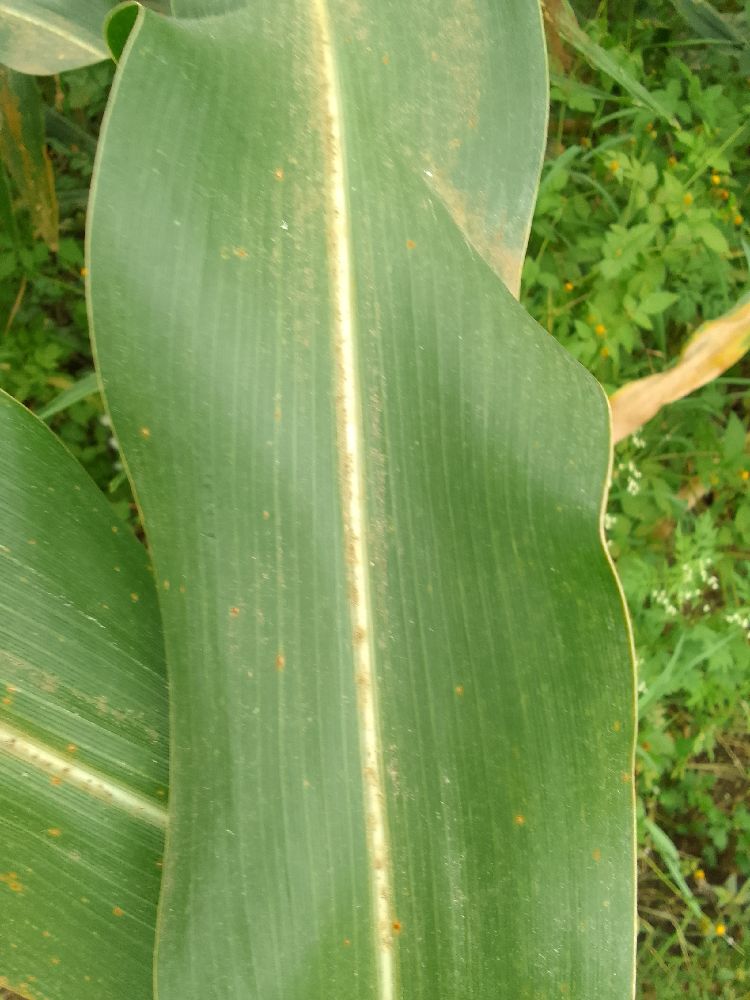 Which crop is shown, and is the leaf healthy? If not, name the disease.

maize, healthy
